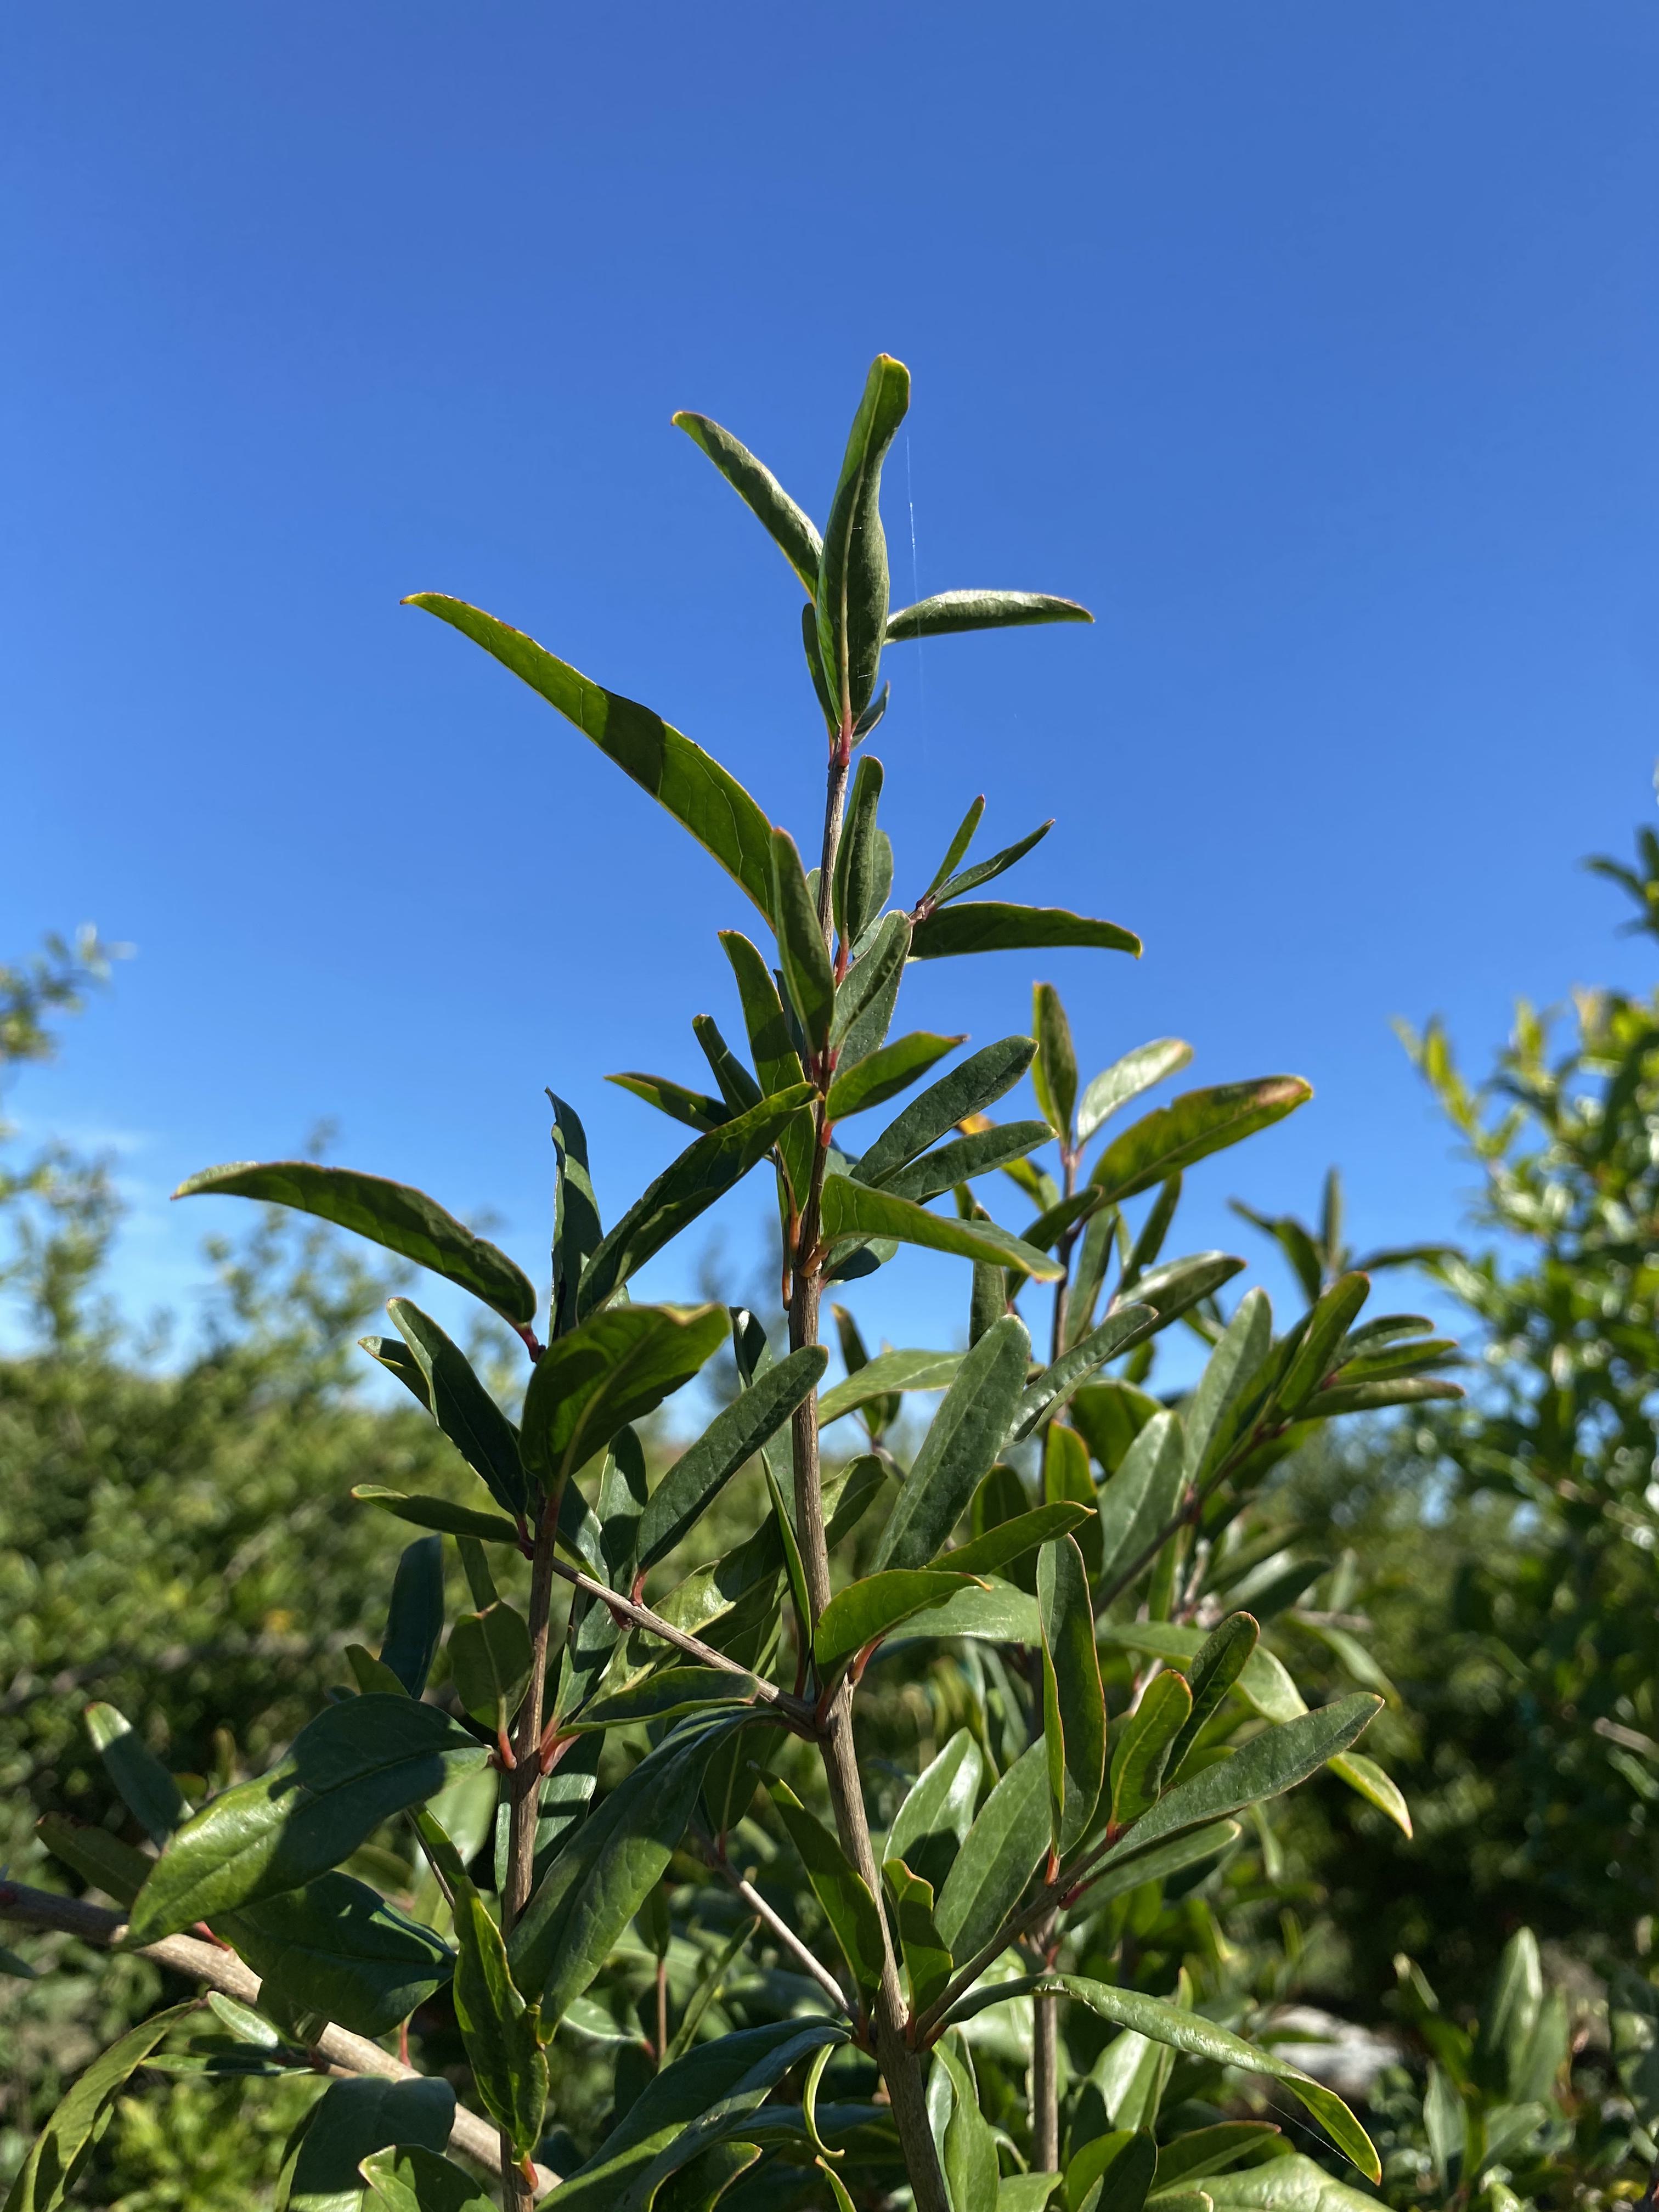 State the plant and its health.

pomegranate, healthy
